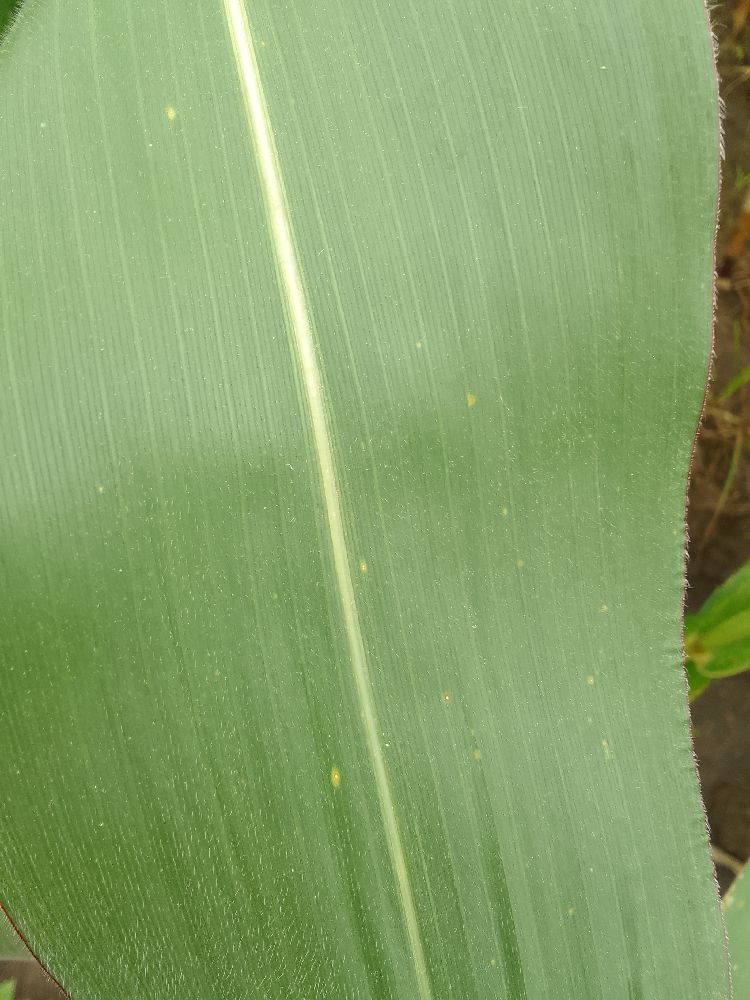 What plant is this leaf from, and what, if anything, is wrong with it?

maize, healthy
